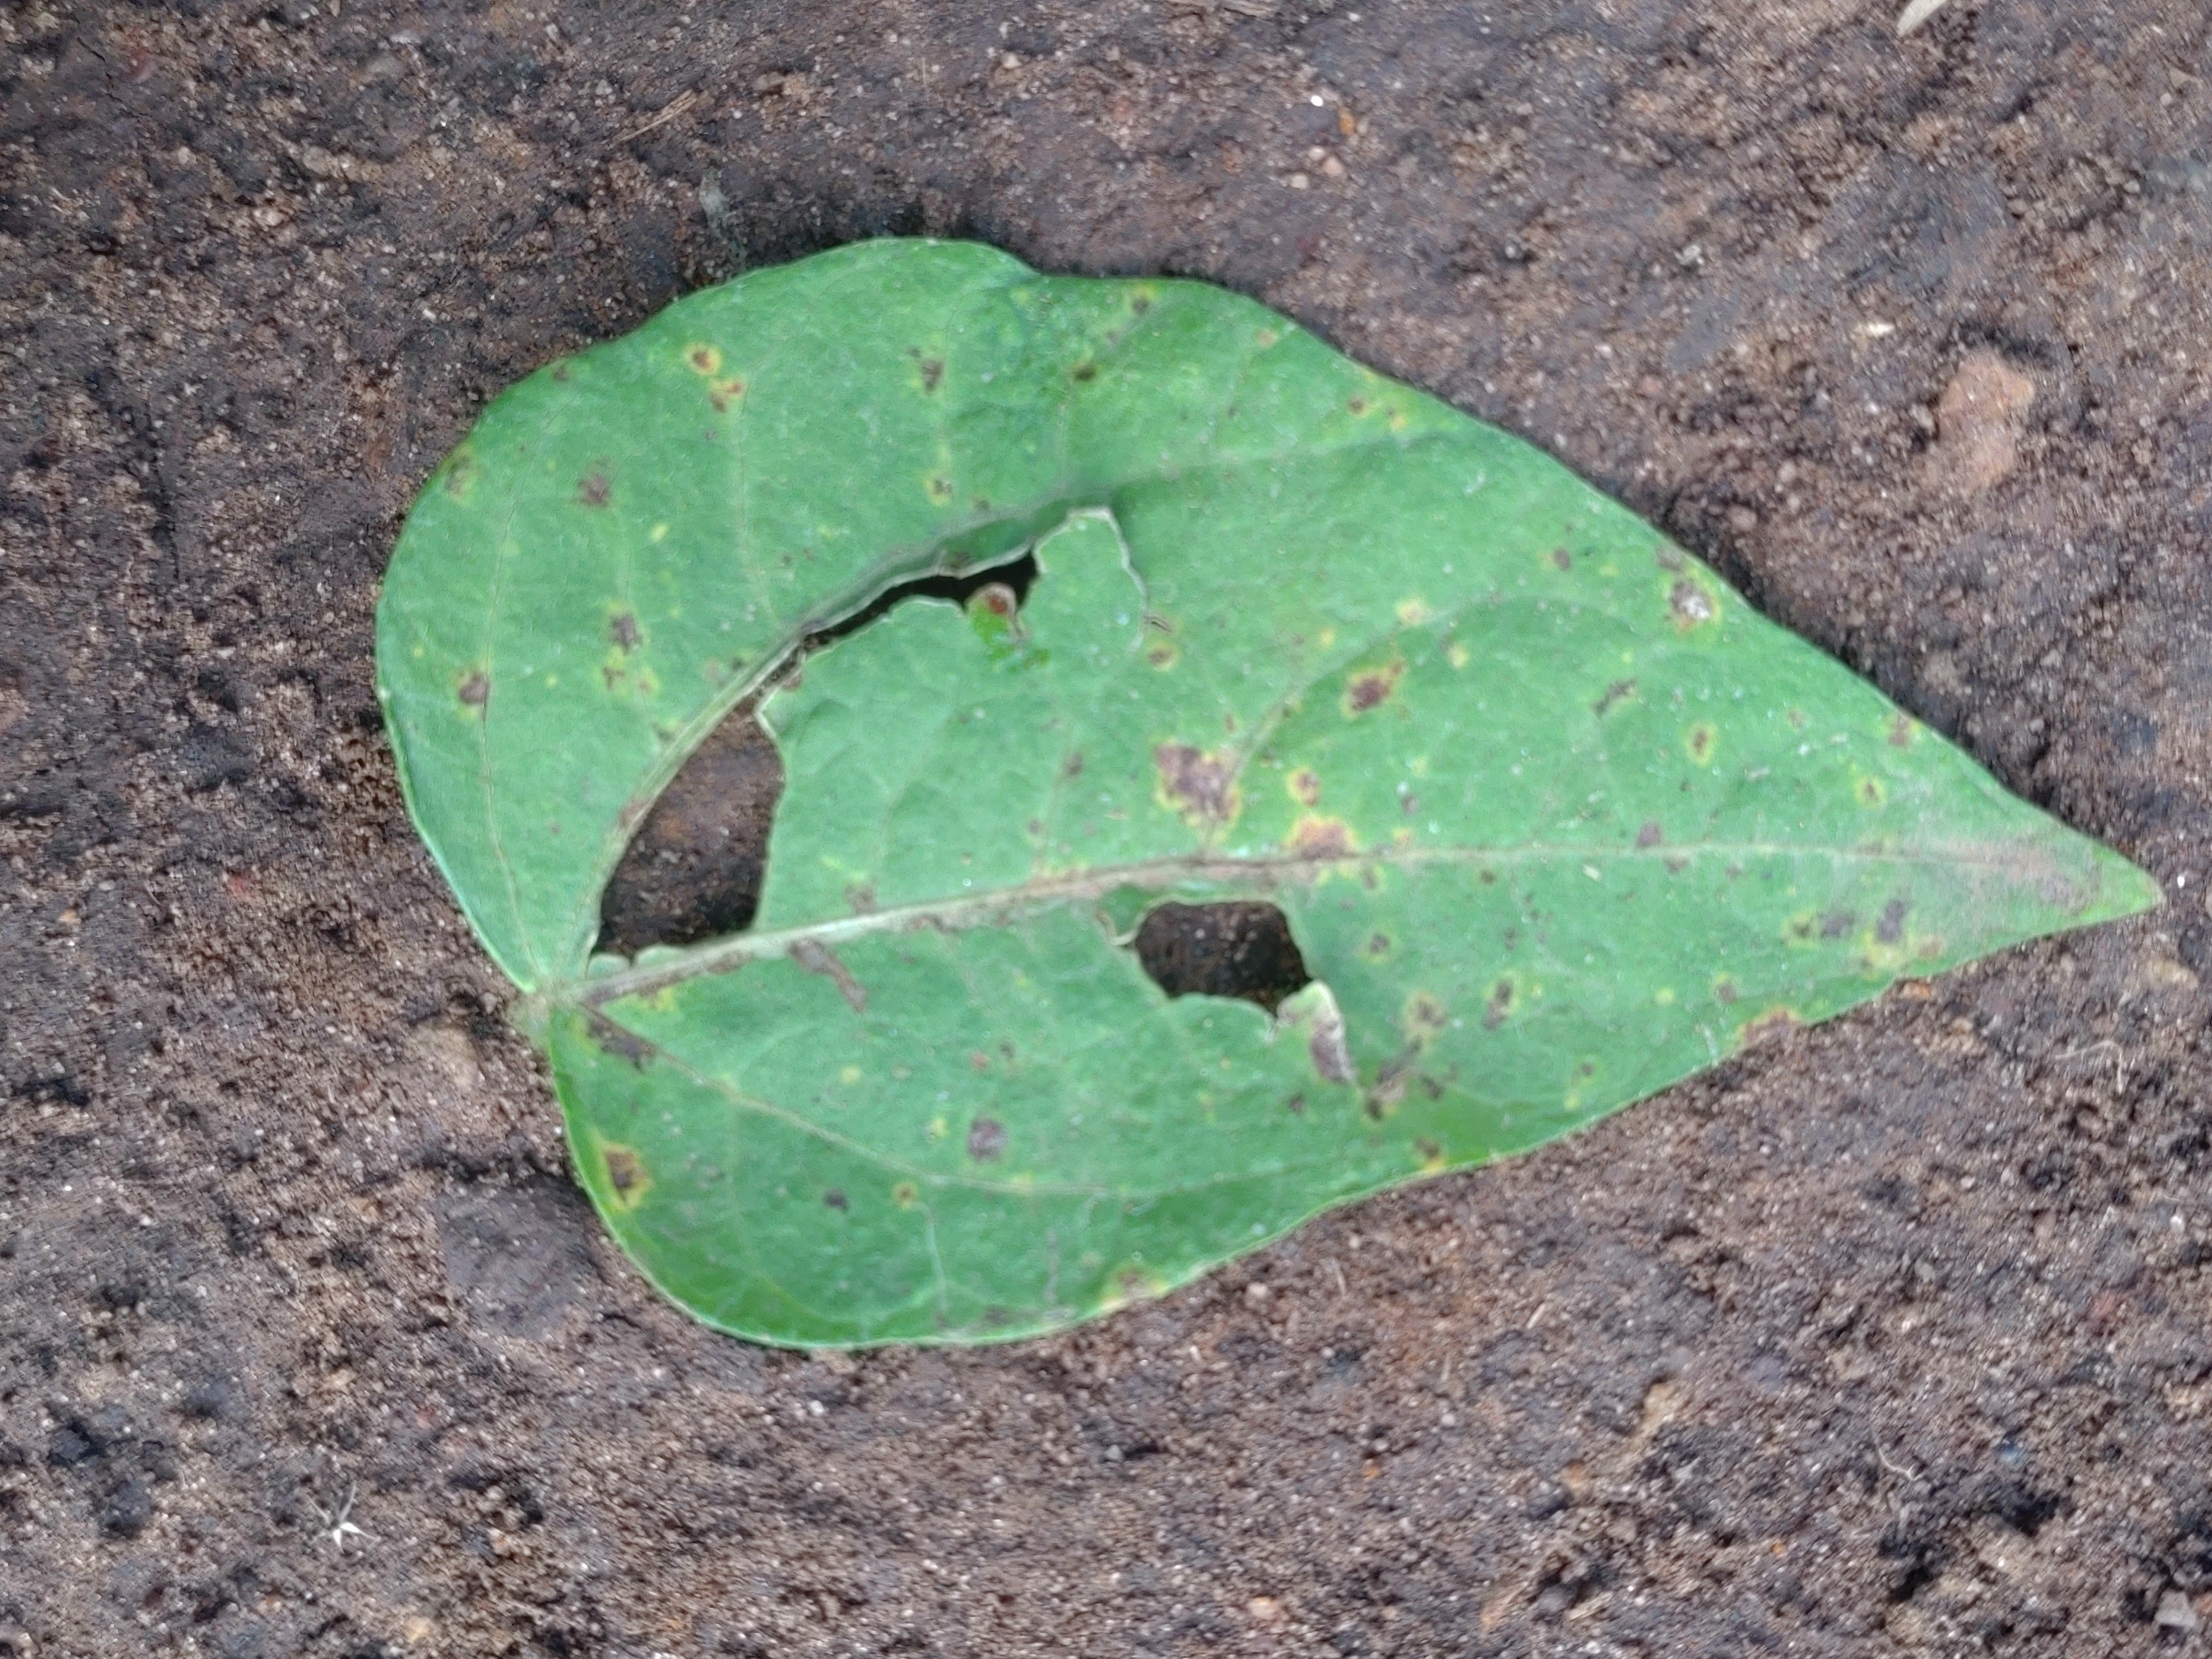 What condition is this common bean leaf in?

anthracnose
